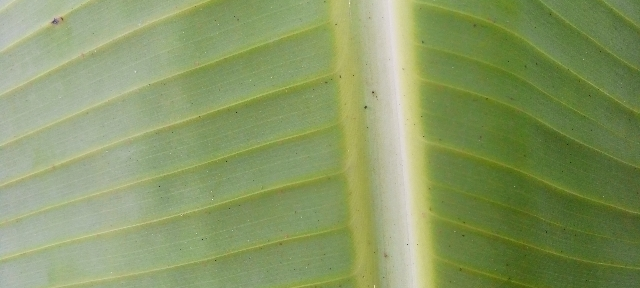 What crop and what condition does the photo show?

banana, healthy
